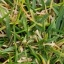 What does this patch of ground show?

grass
